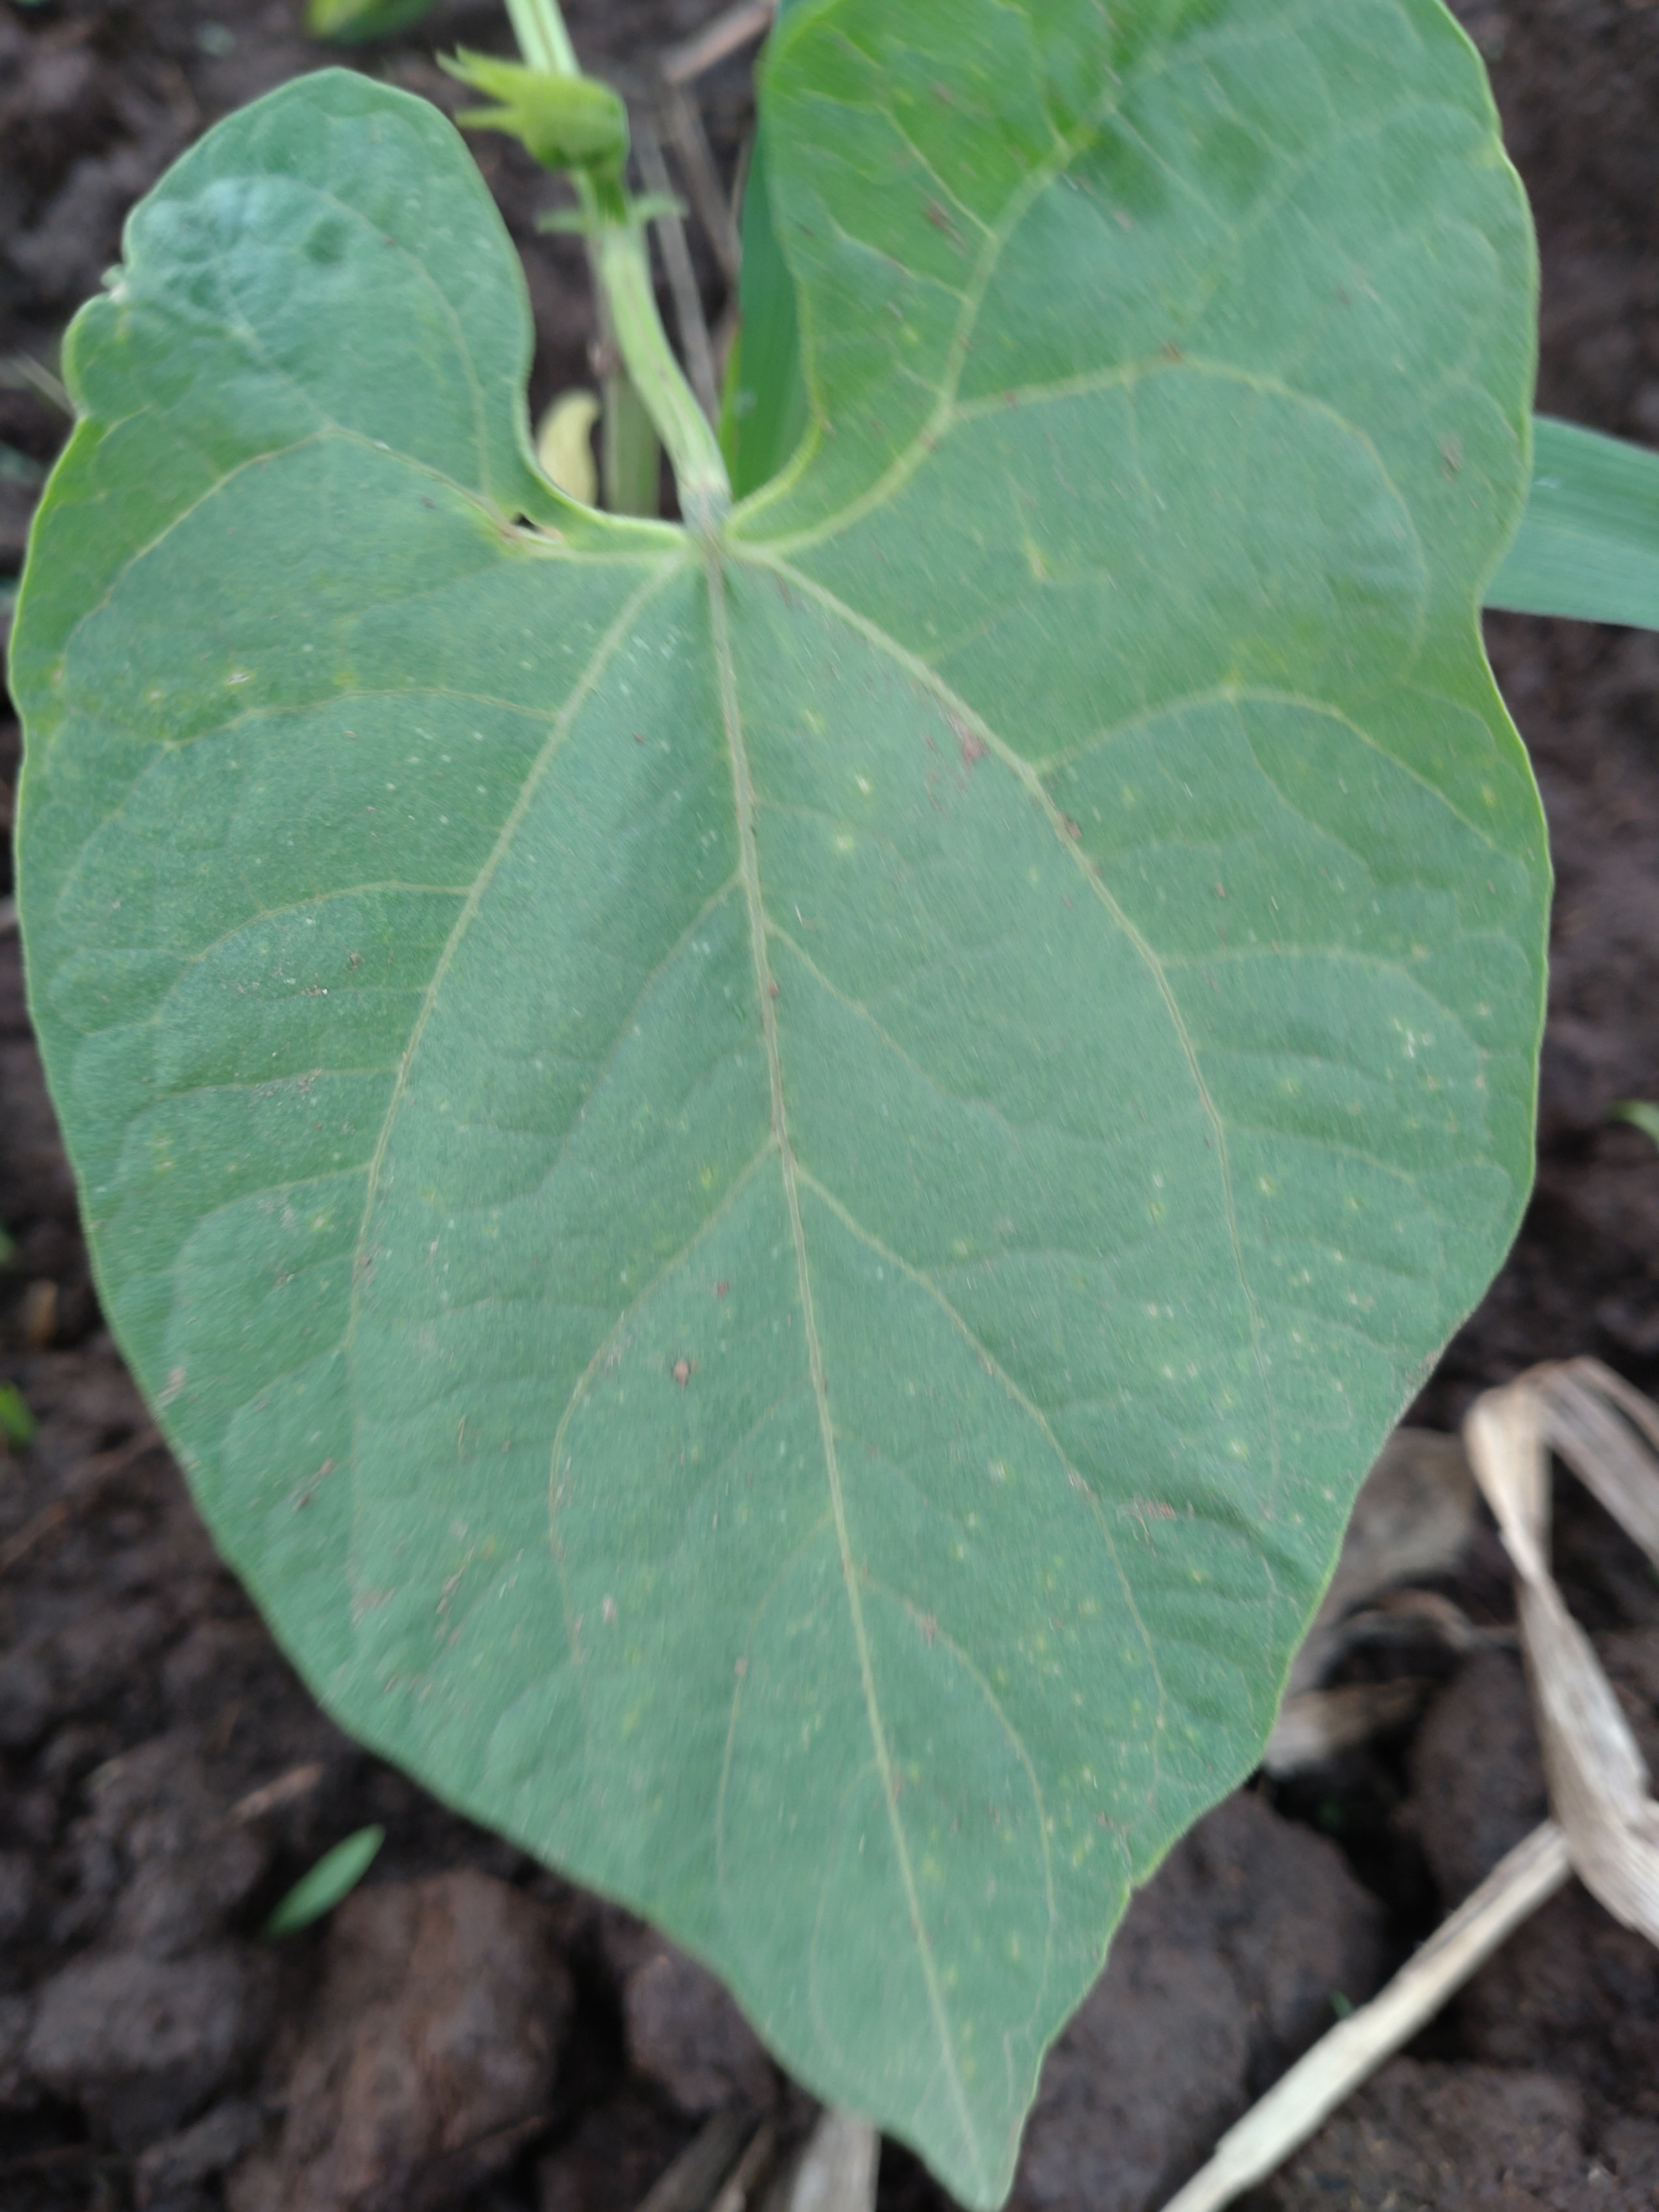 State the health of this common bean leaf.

healthy
